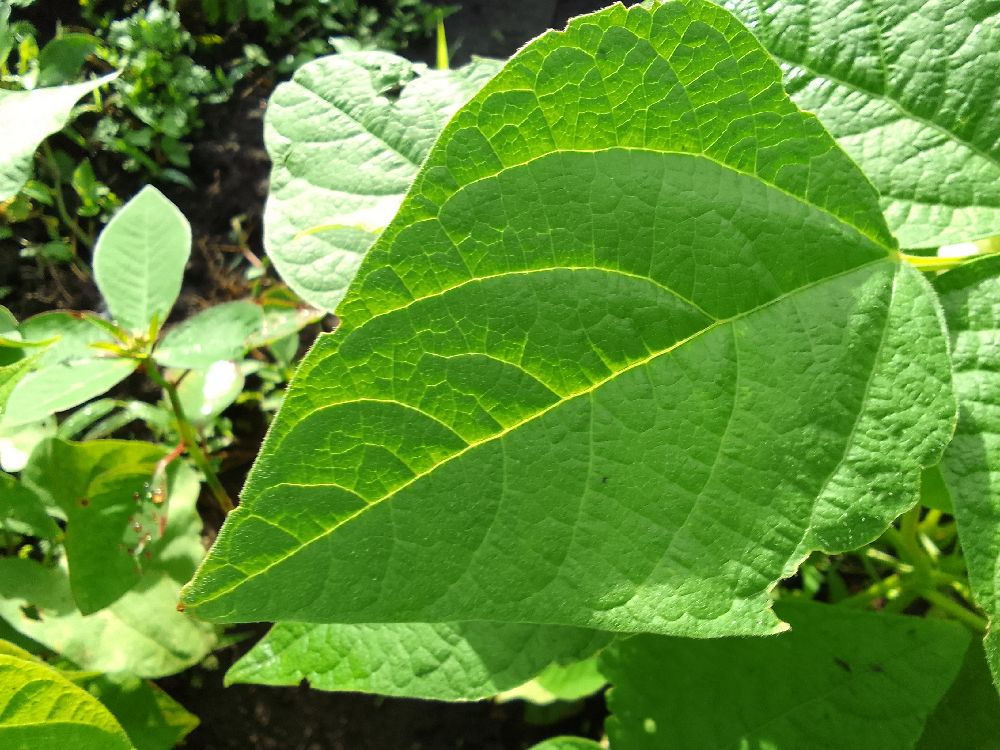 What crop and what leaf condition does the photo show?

common bean, healthy
